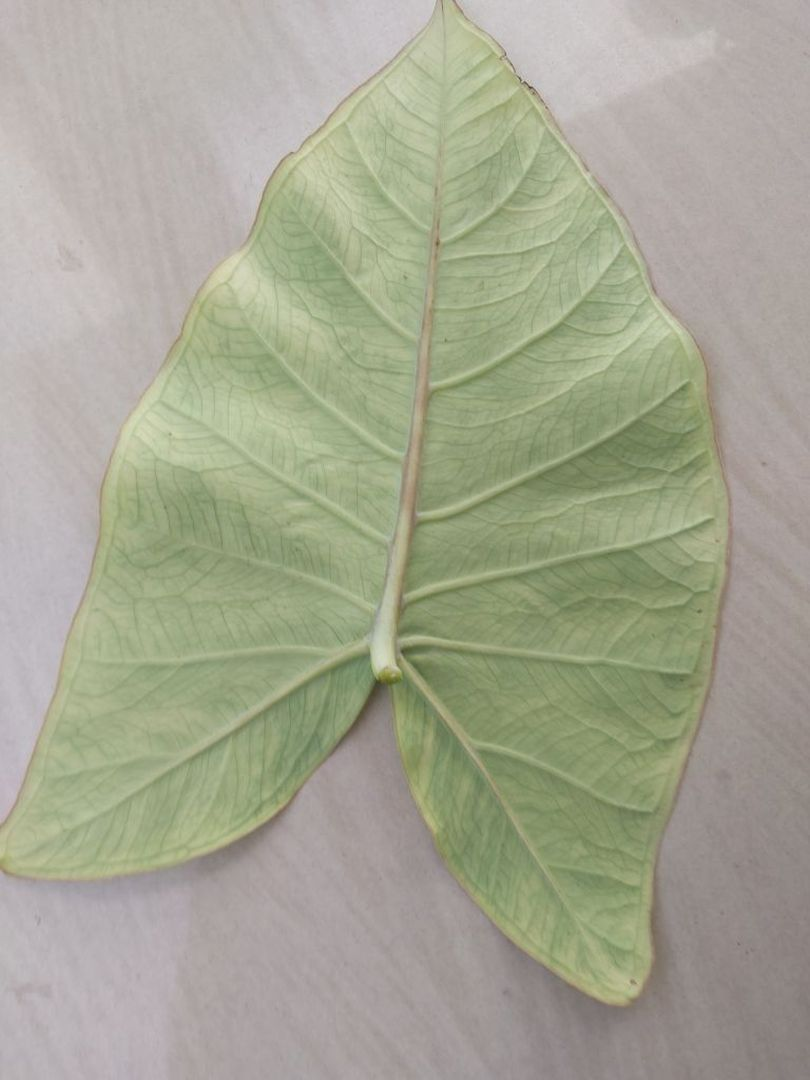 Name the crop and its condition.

taro, mosaic
